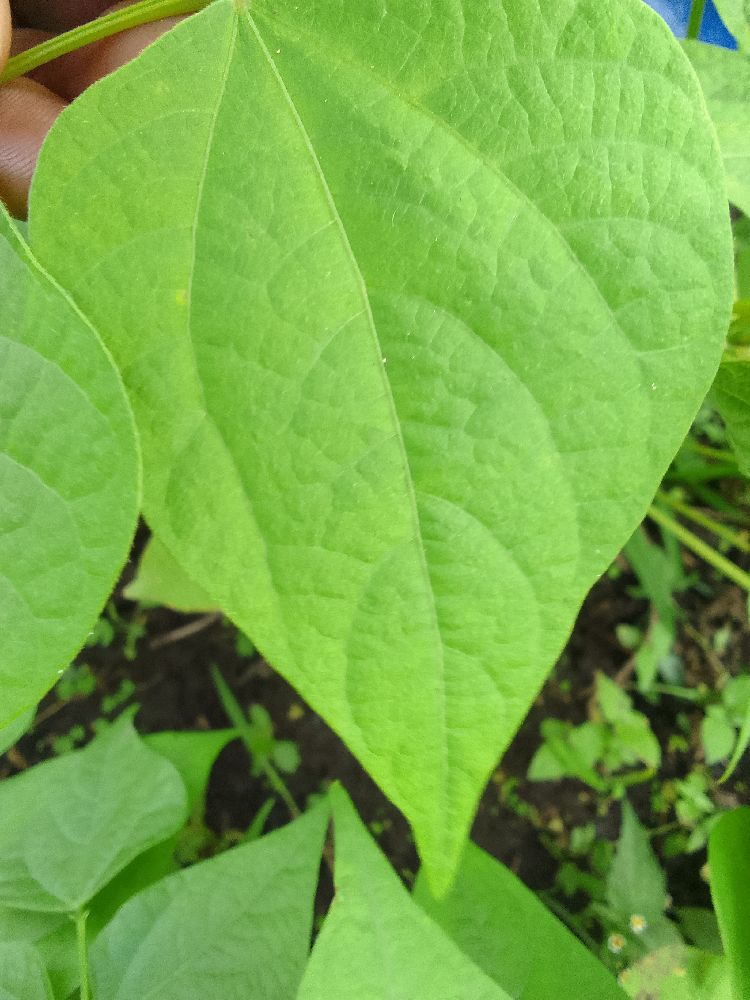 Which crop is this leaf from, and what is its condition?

common bean, healthy
